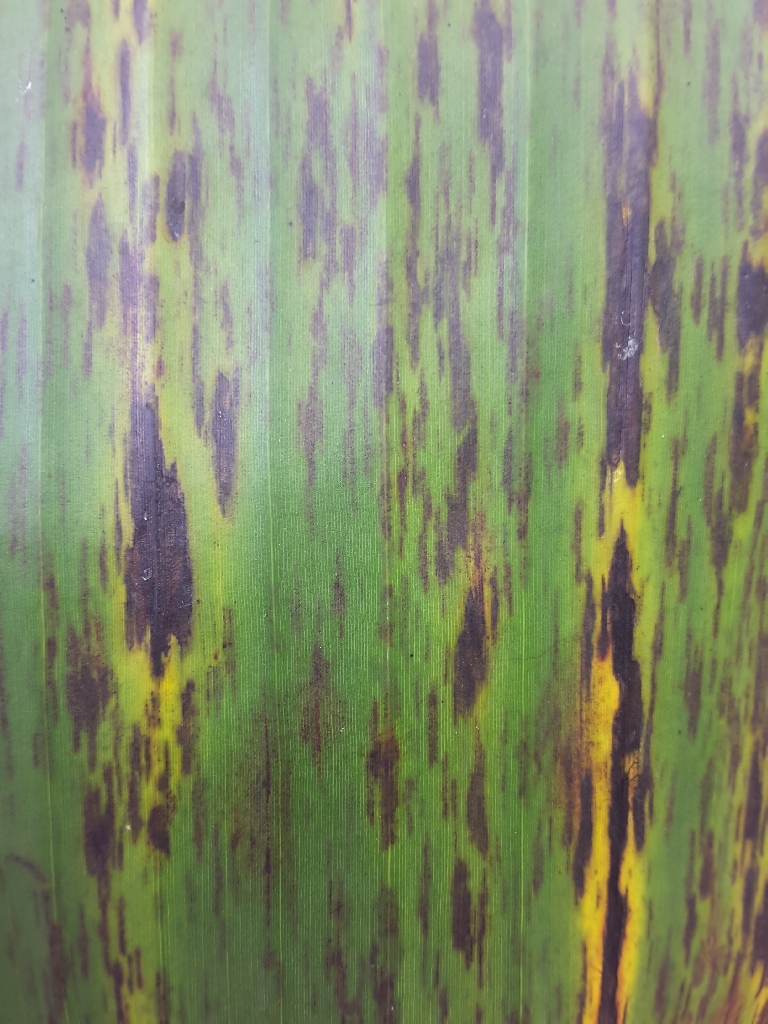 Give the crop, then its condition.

banana, black sigatoka
